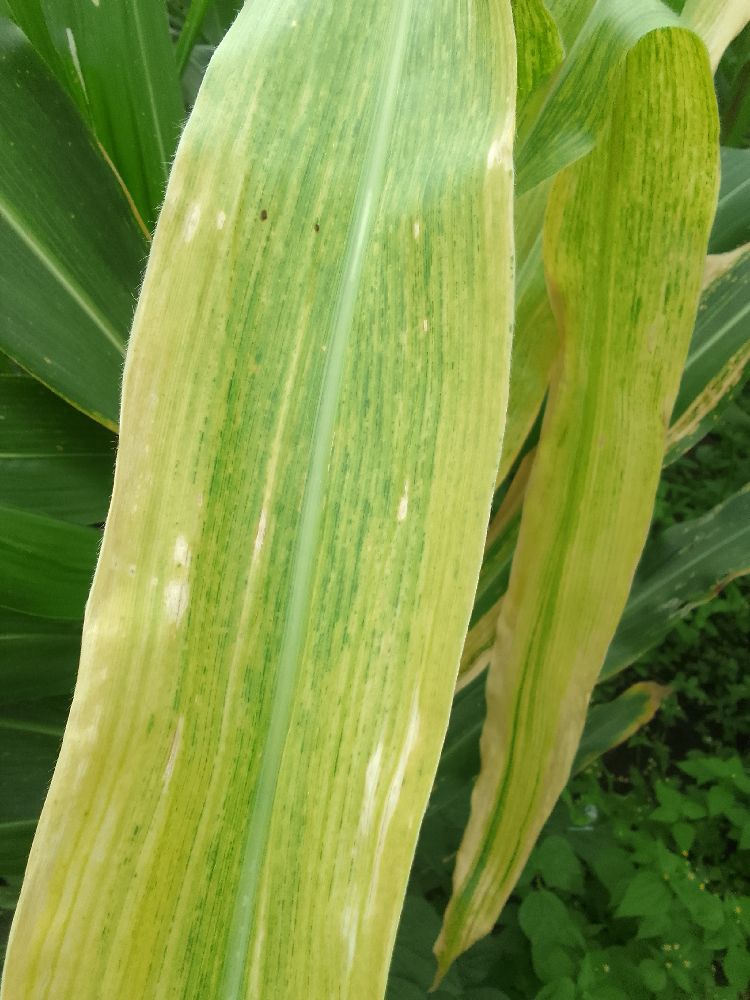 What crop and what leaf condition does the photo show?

maize, maize lethal necrosis
